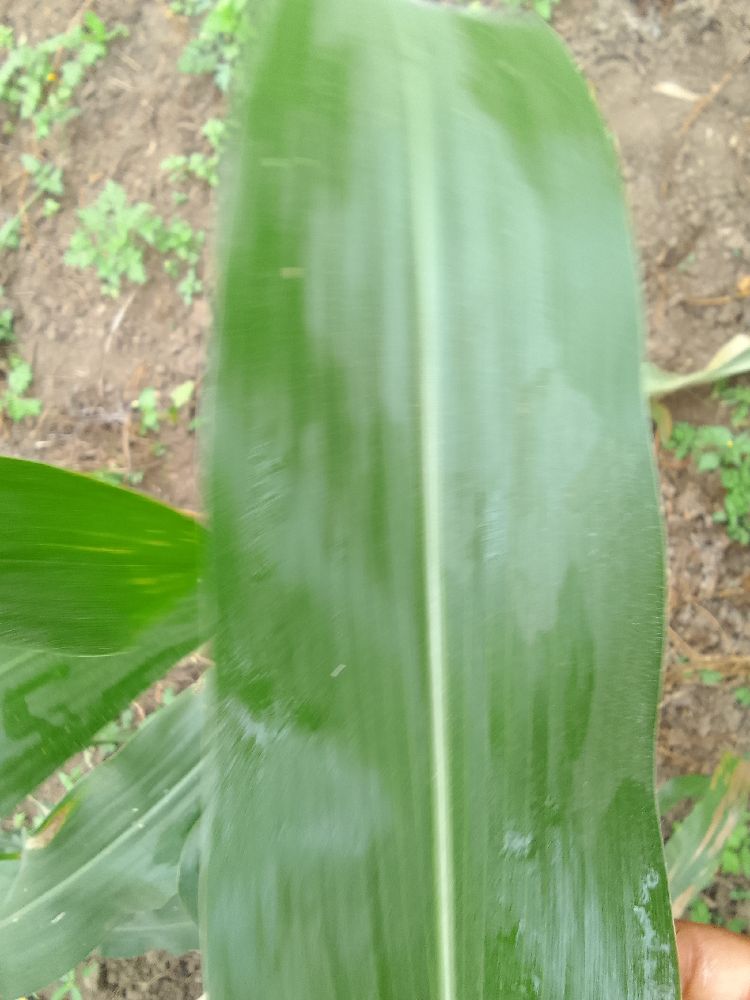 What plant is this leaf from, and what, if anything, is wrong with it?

maize, healthy
